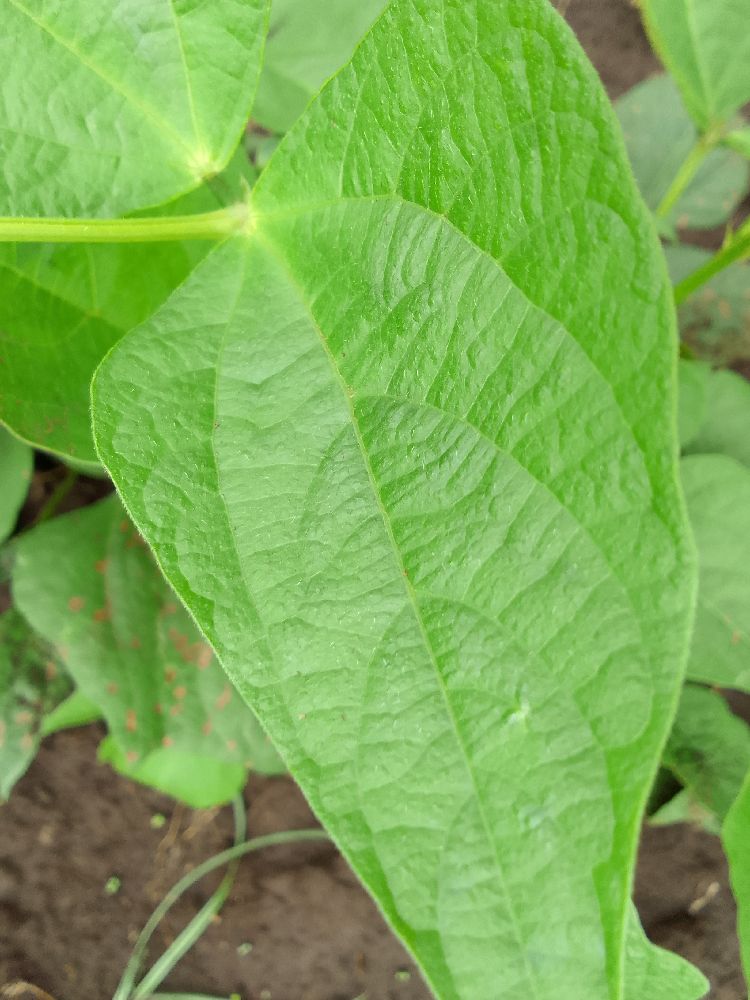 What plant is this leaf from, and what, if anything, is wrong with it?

common bean, healthy
